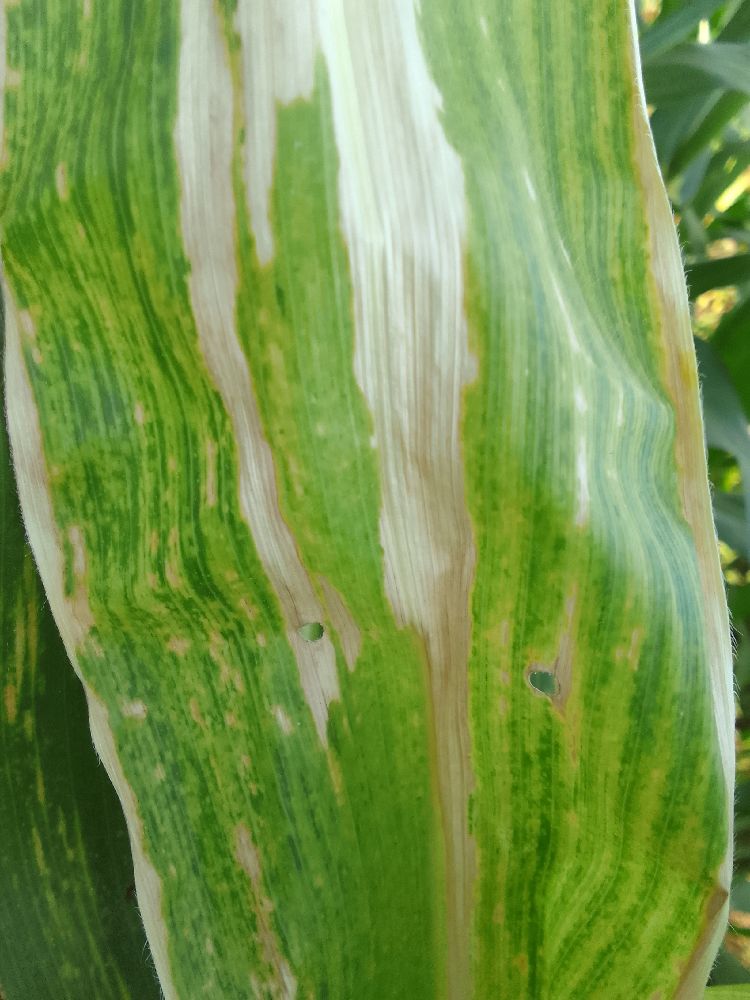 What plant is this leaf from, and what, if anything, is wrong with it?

maize, maize lethal necrosis
